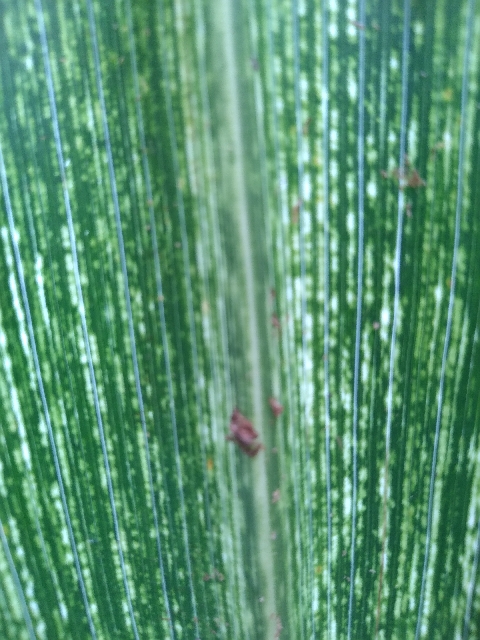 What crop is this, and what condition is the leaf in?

maize, maize streak virus
